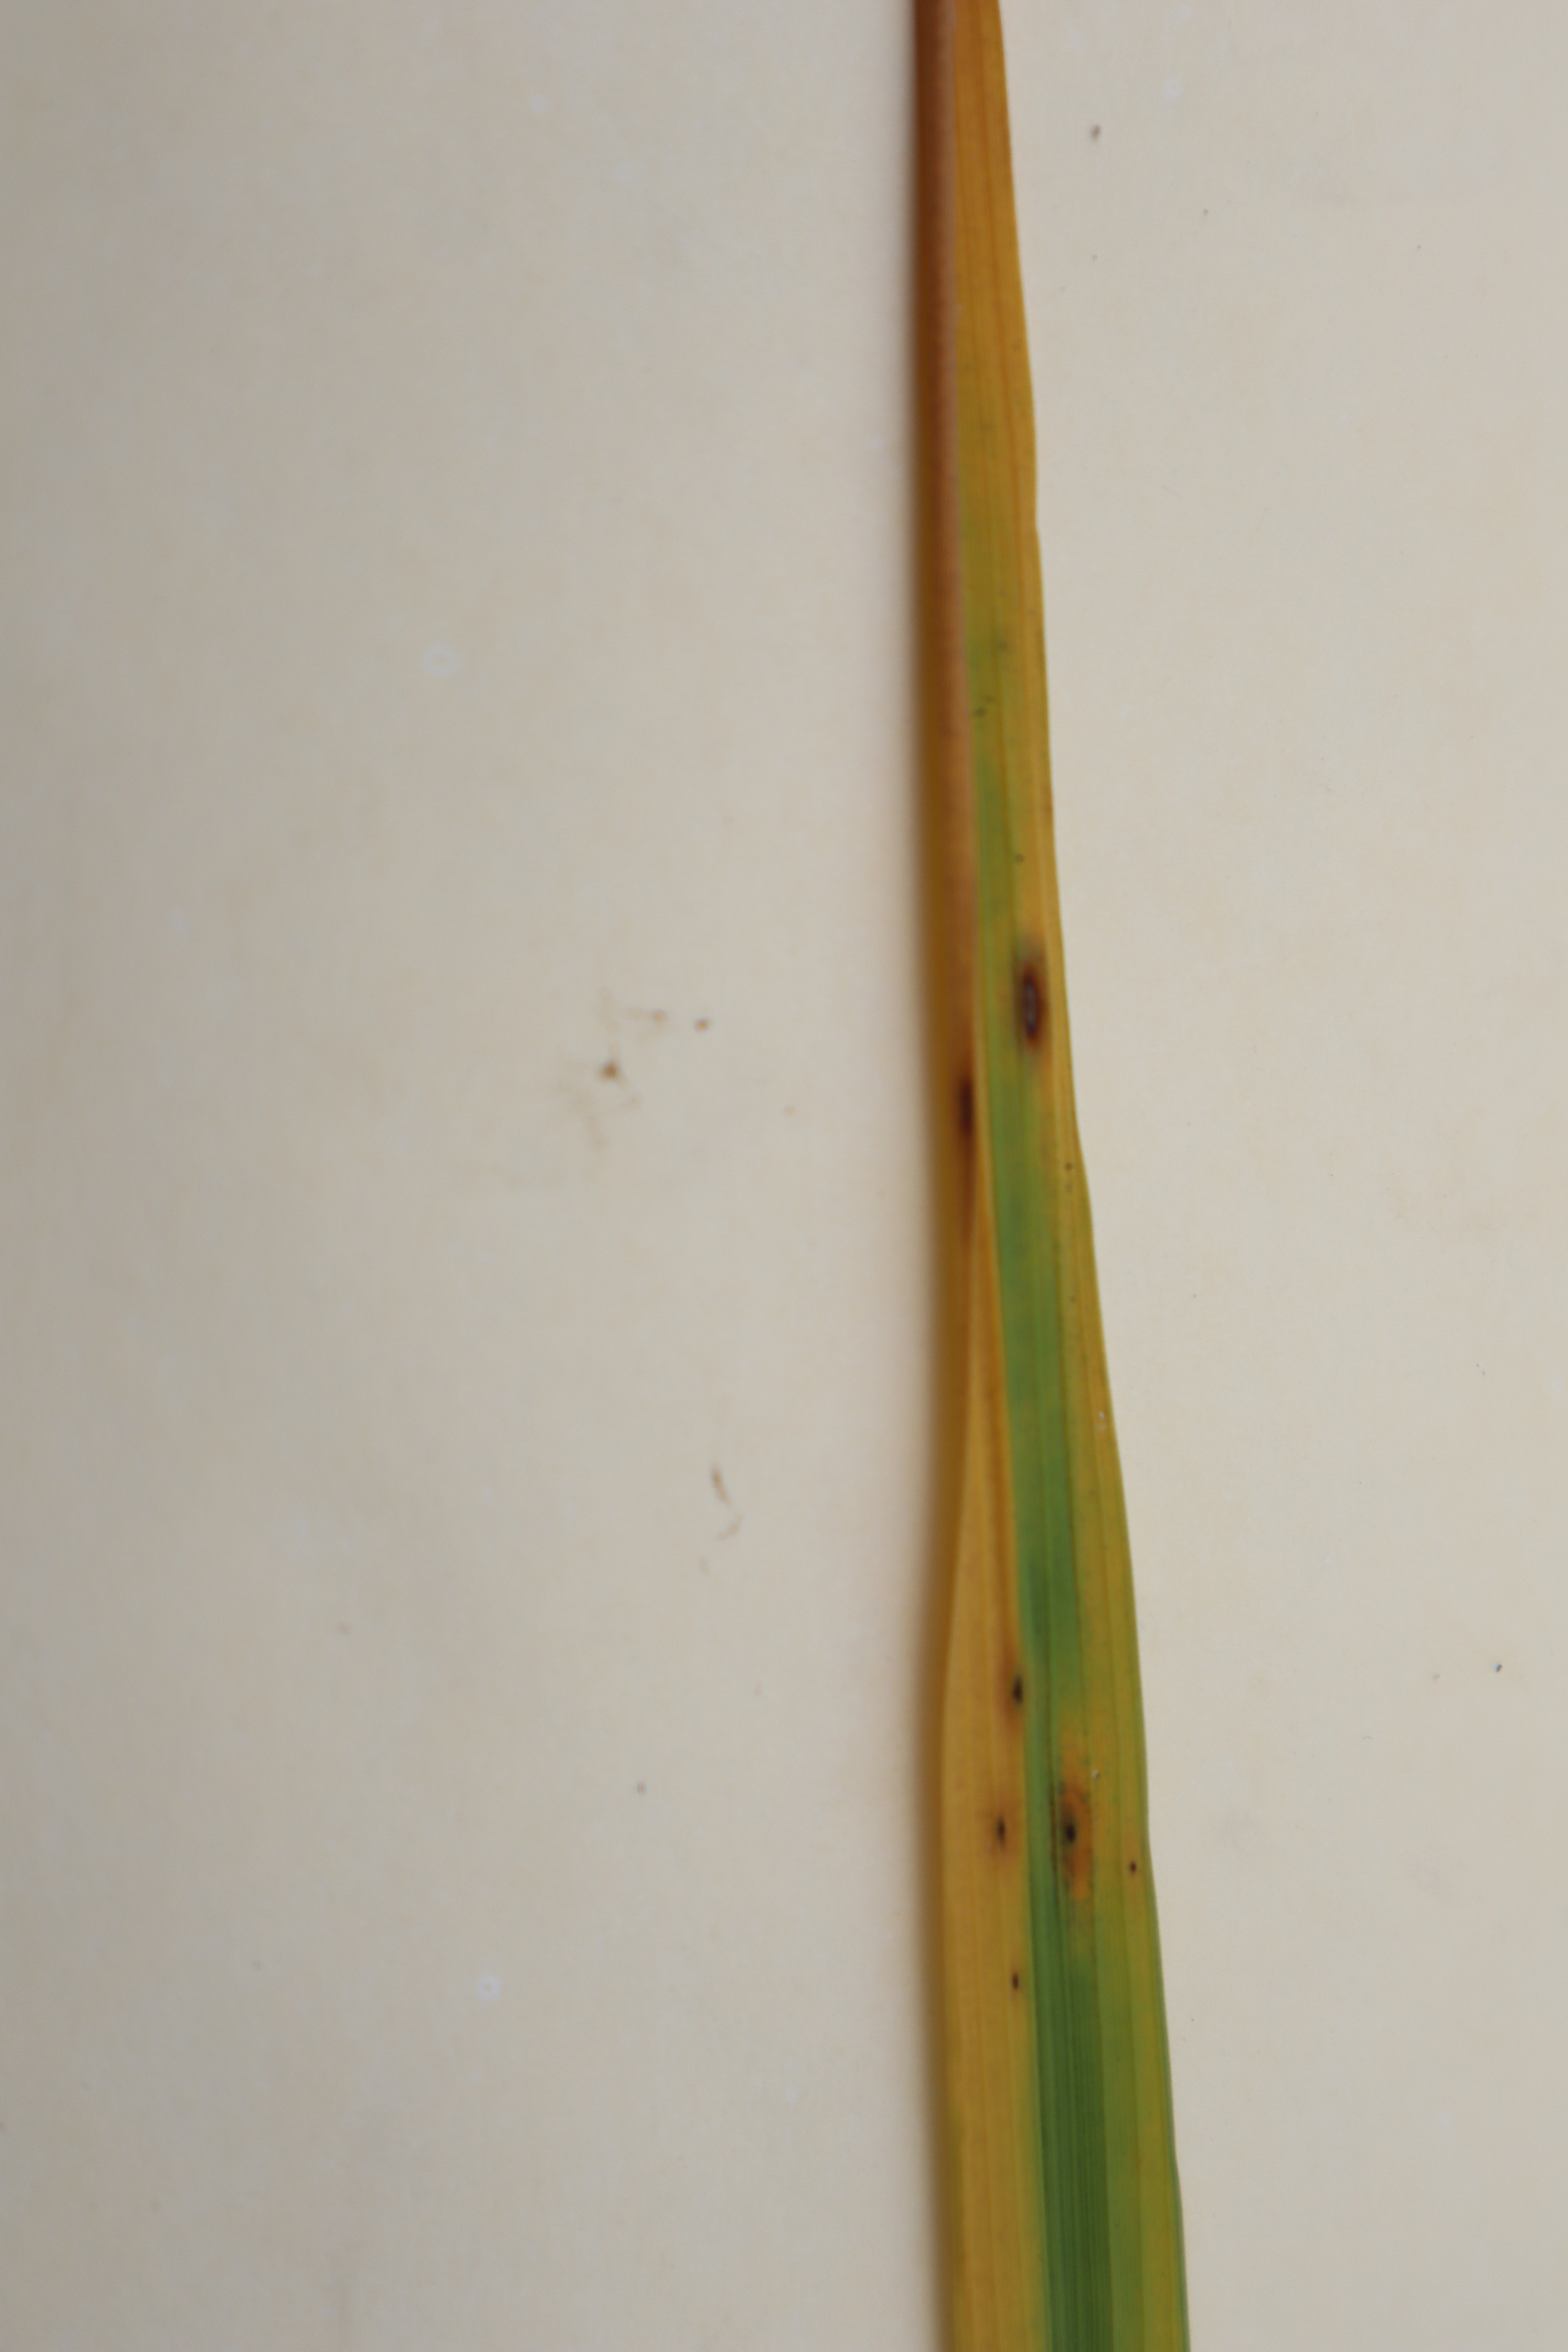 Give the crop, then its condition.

rice, tungro virus disease
